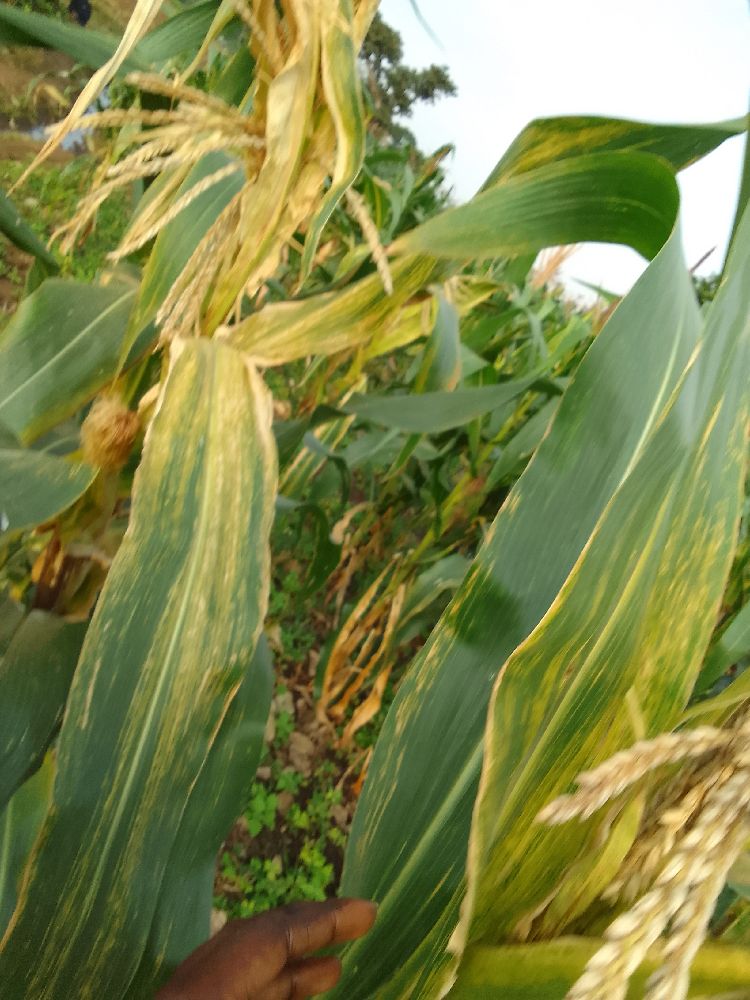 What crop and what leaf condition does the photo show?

maize, maize lethal necrosis
